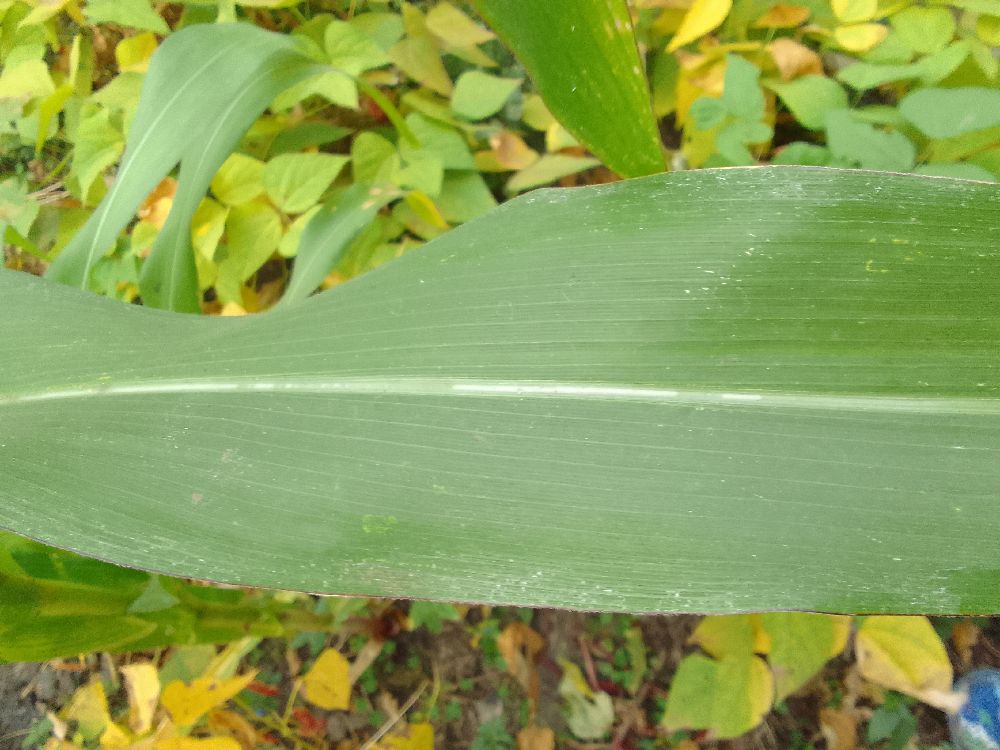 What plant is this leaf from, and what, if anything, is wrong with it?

maize, healthy
